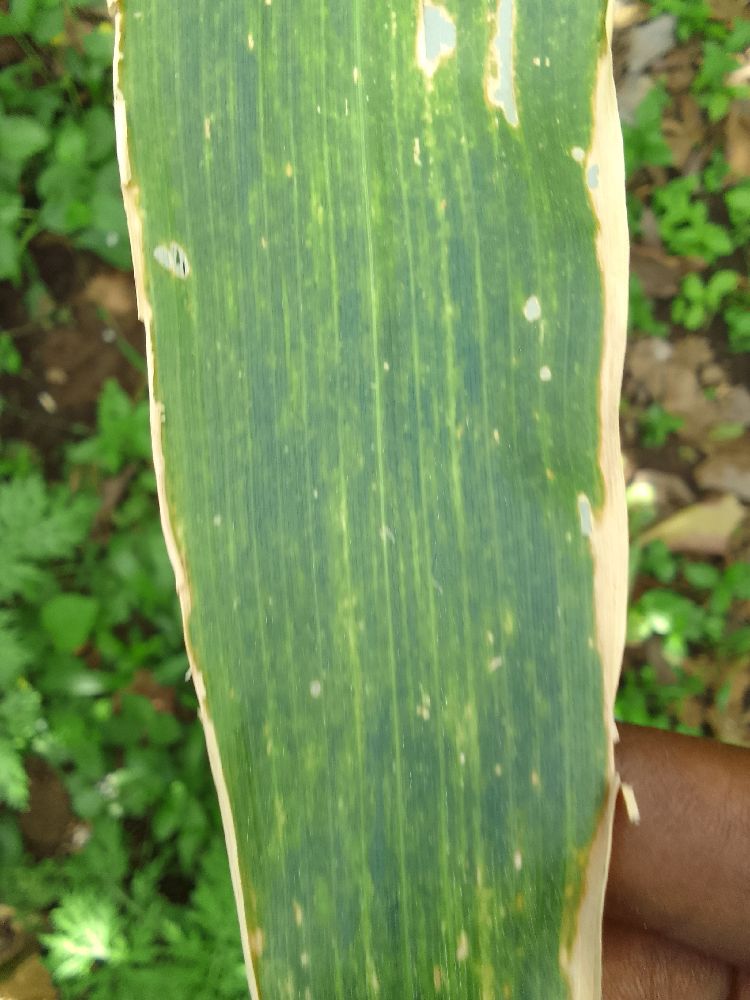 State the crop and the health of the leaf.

maize, maize lethal necrosis
